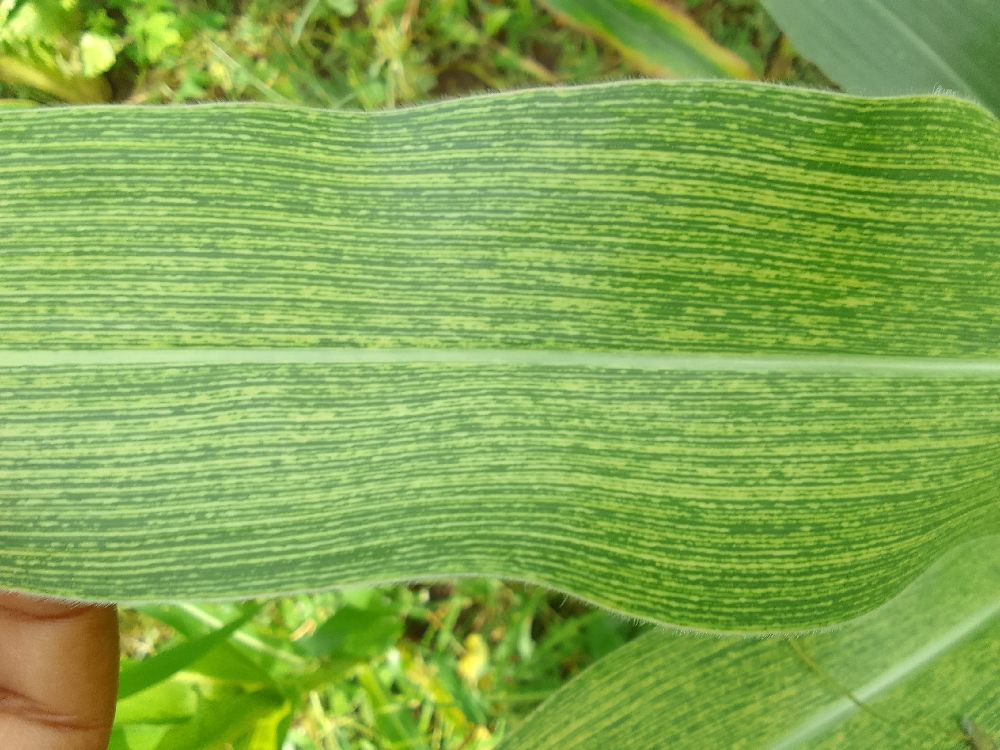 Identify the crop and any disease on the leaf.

maize, maize streak virus
